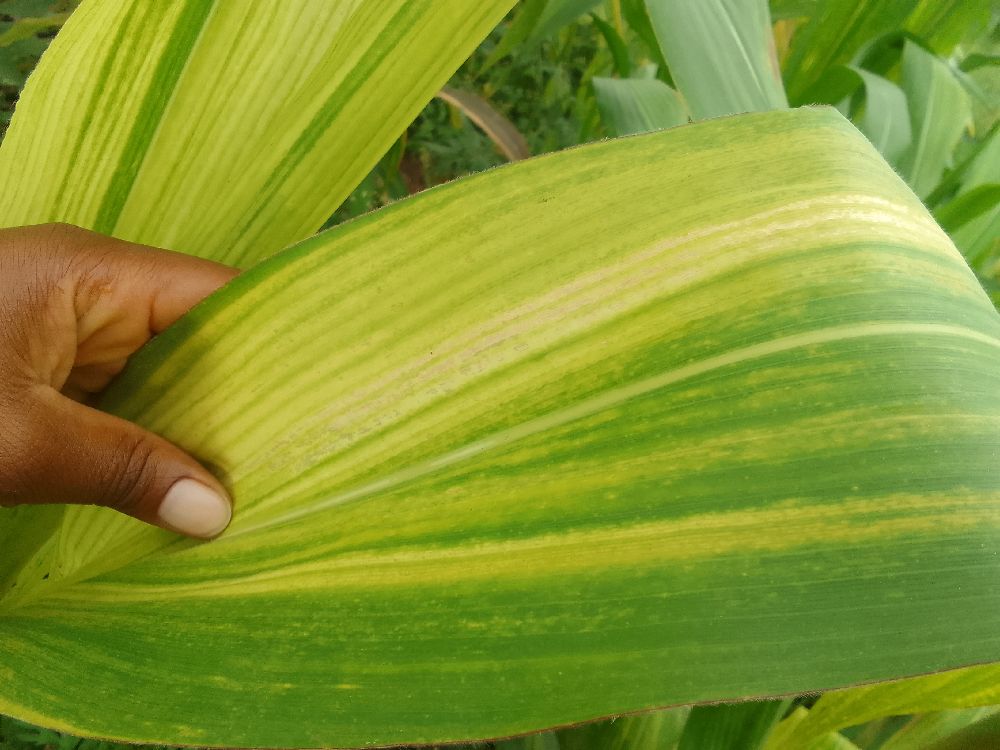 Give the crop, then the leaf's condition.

maize, maize lethal necrosis
